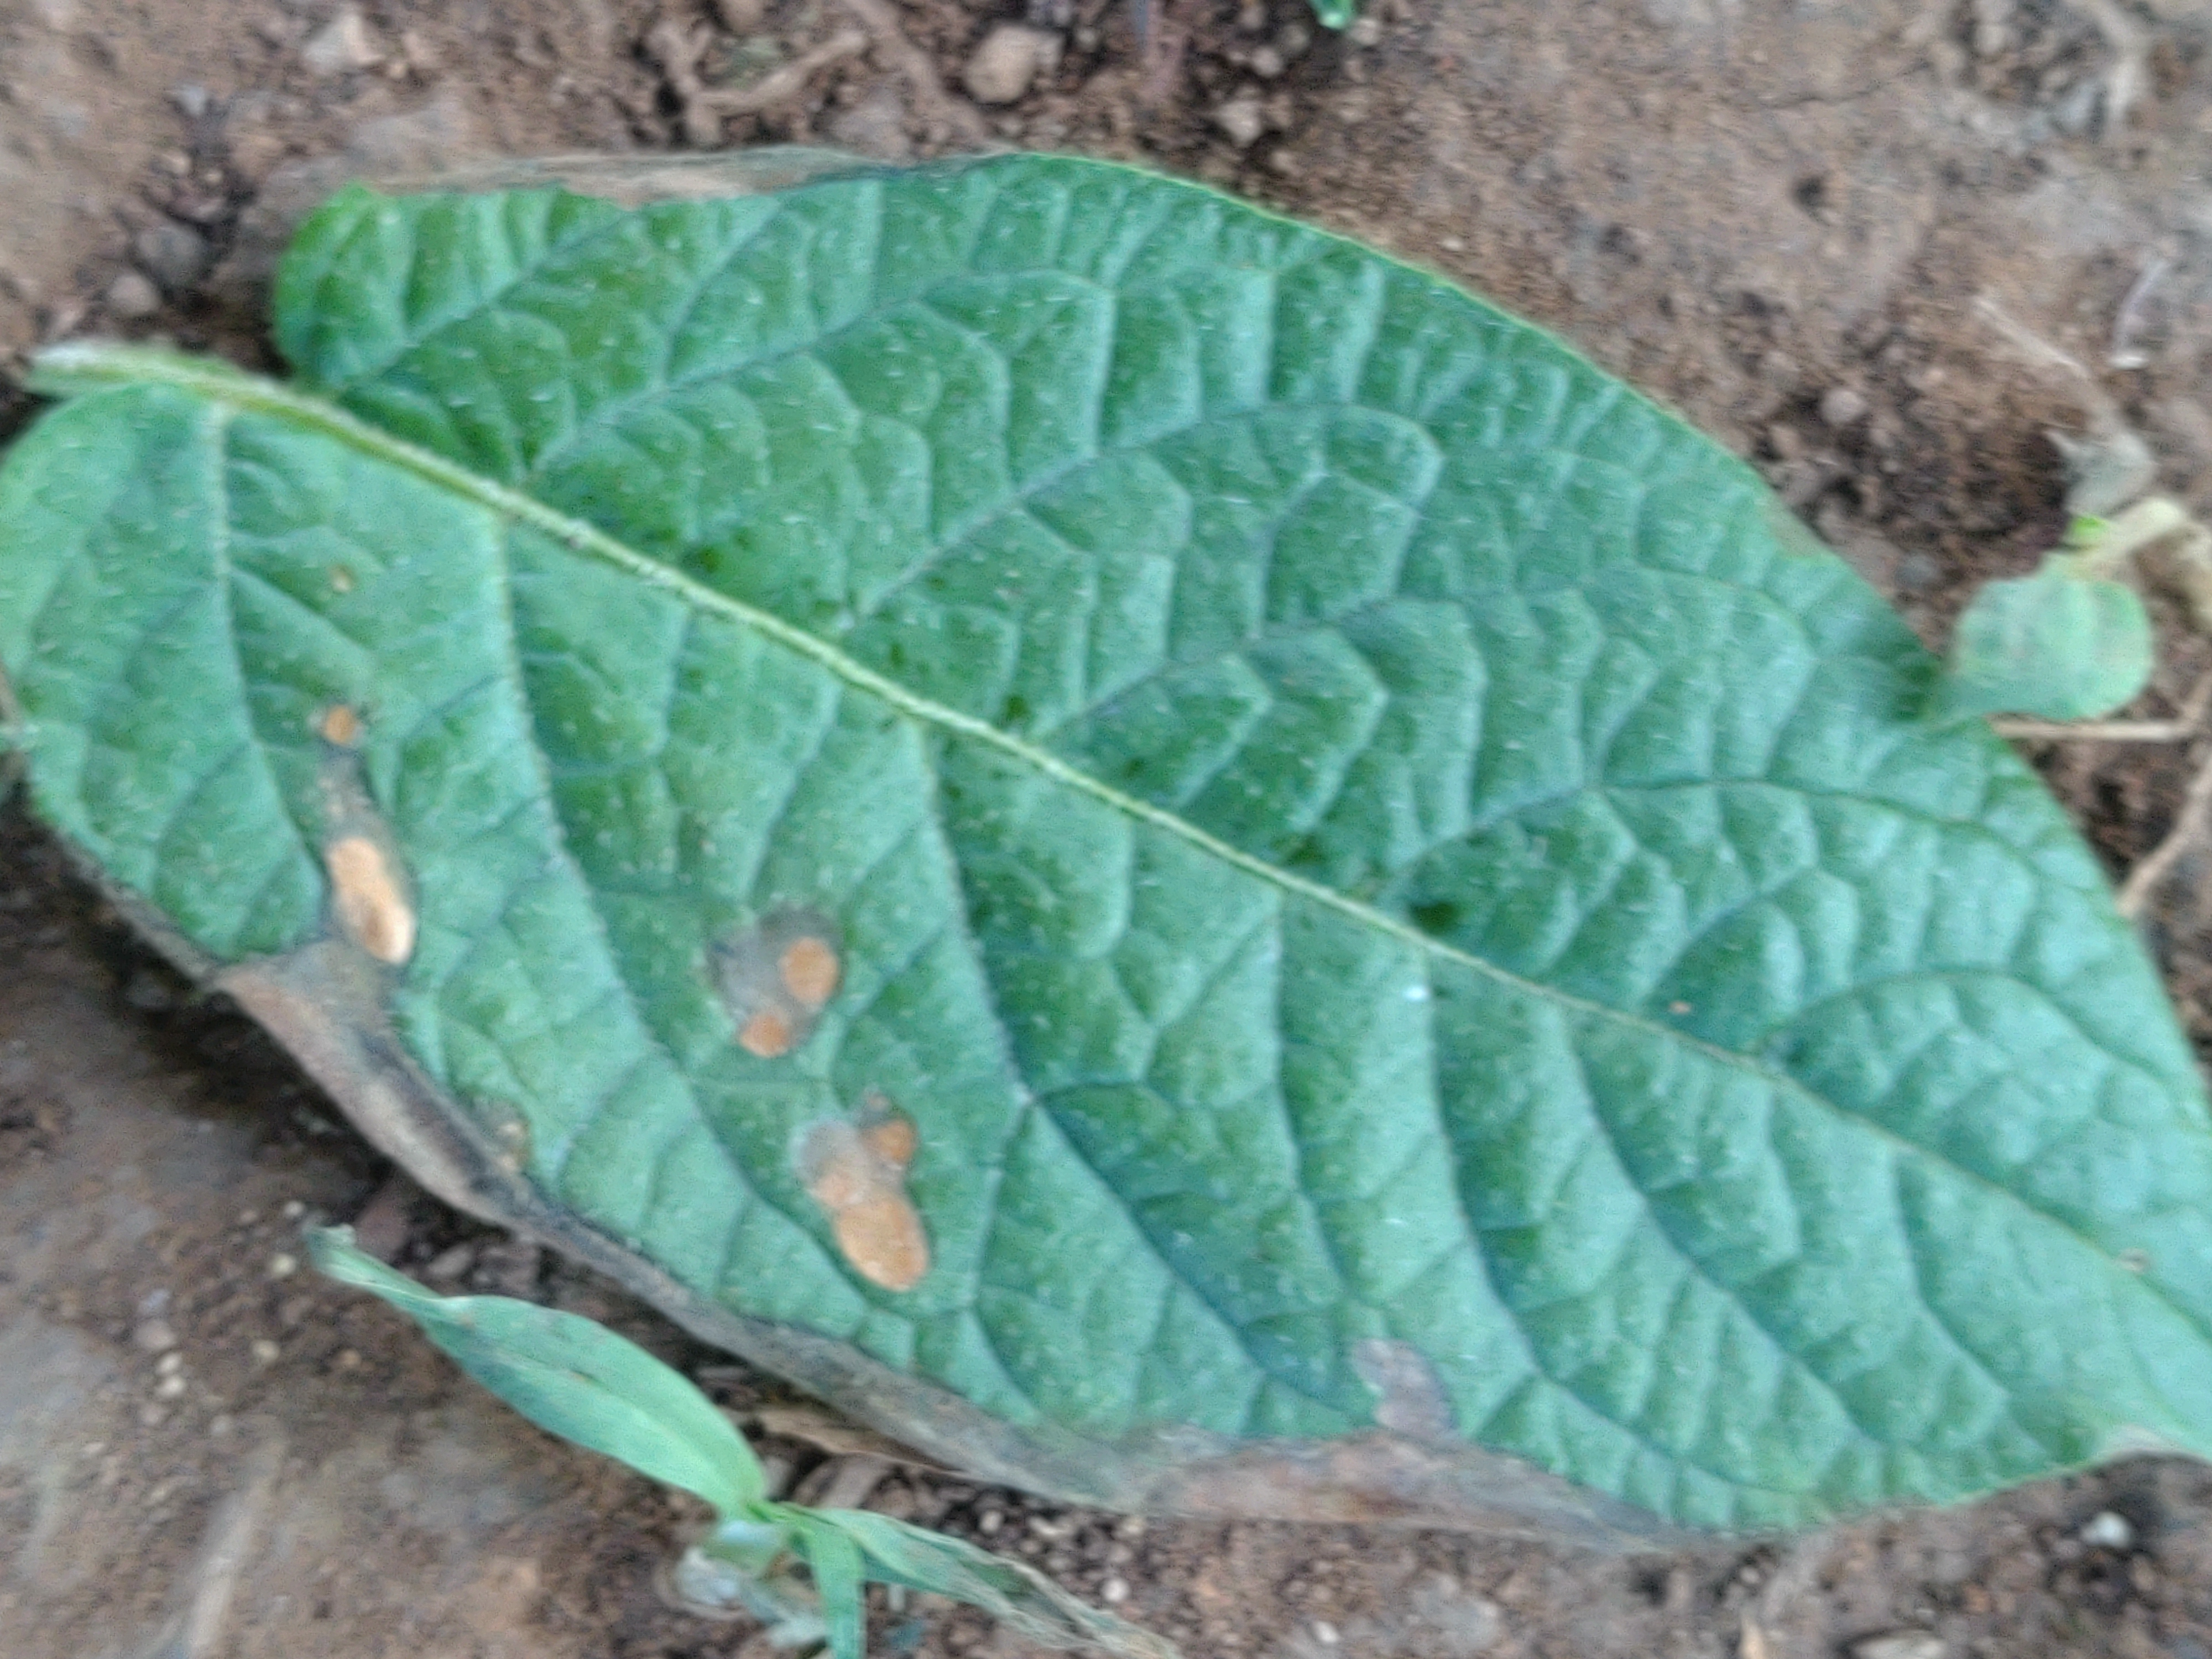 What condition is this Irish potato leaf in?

early blight
